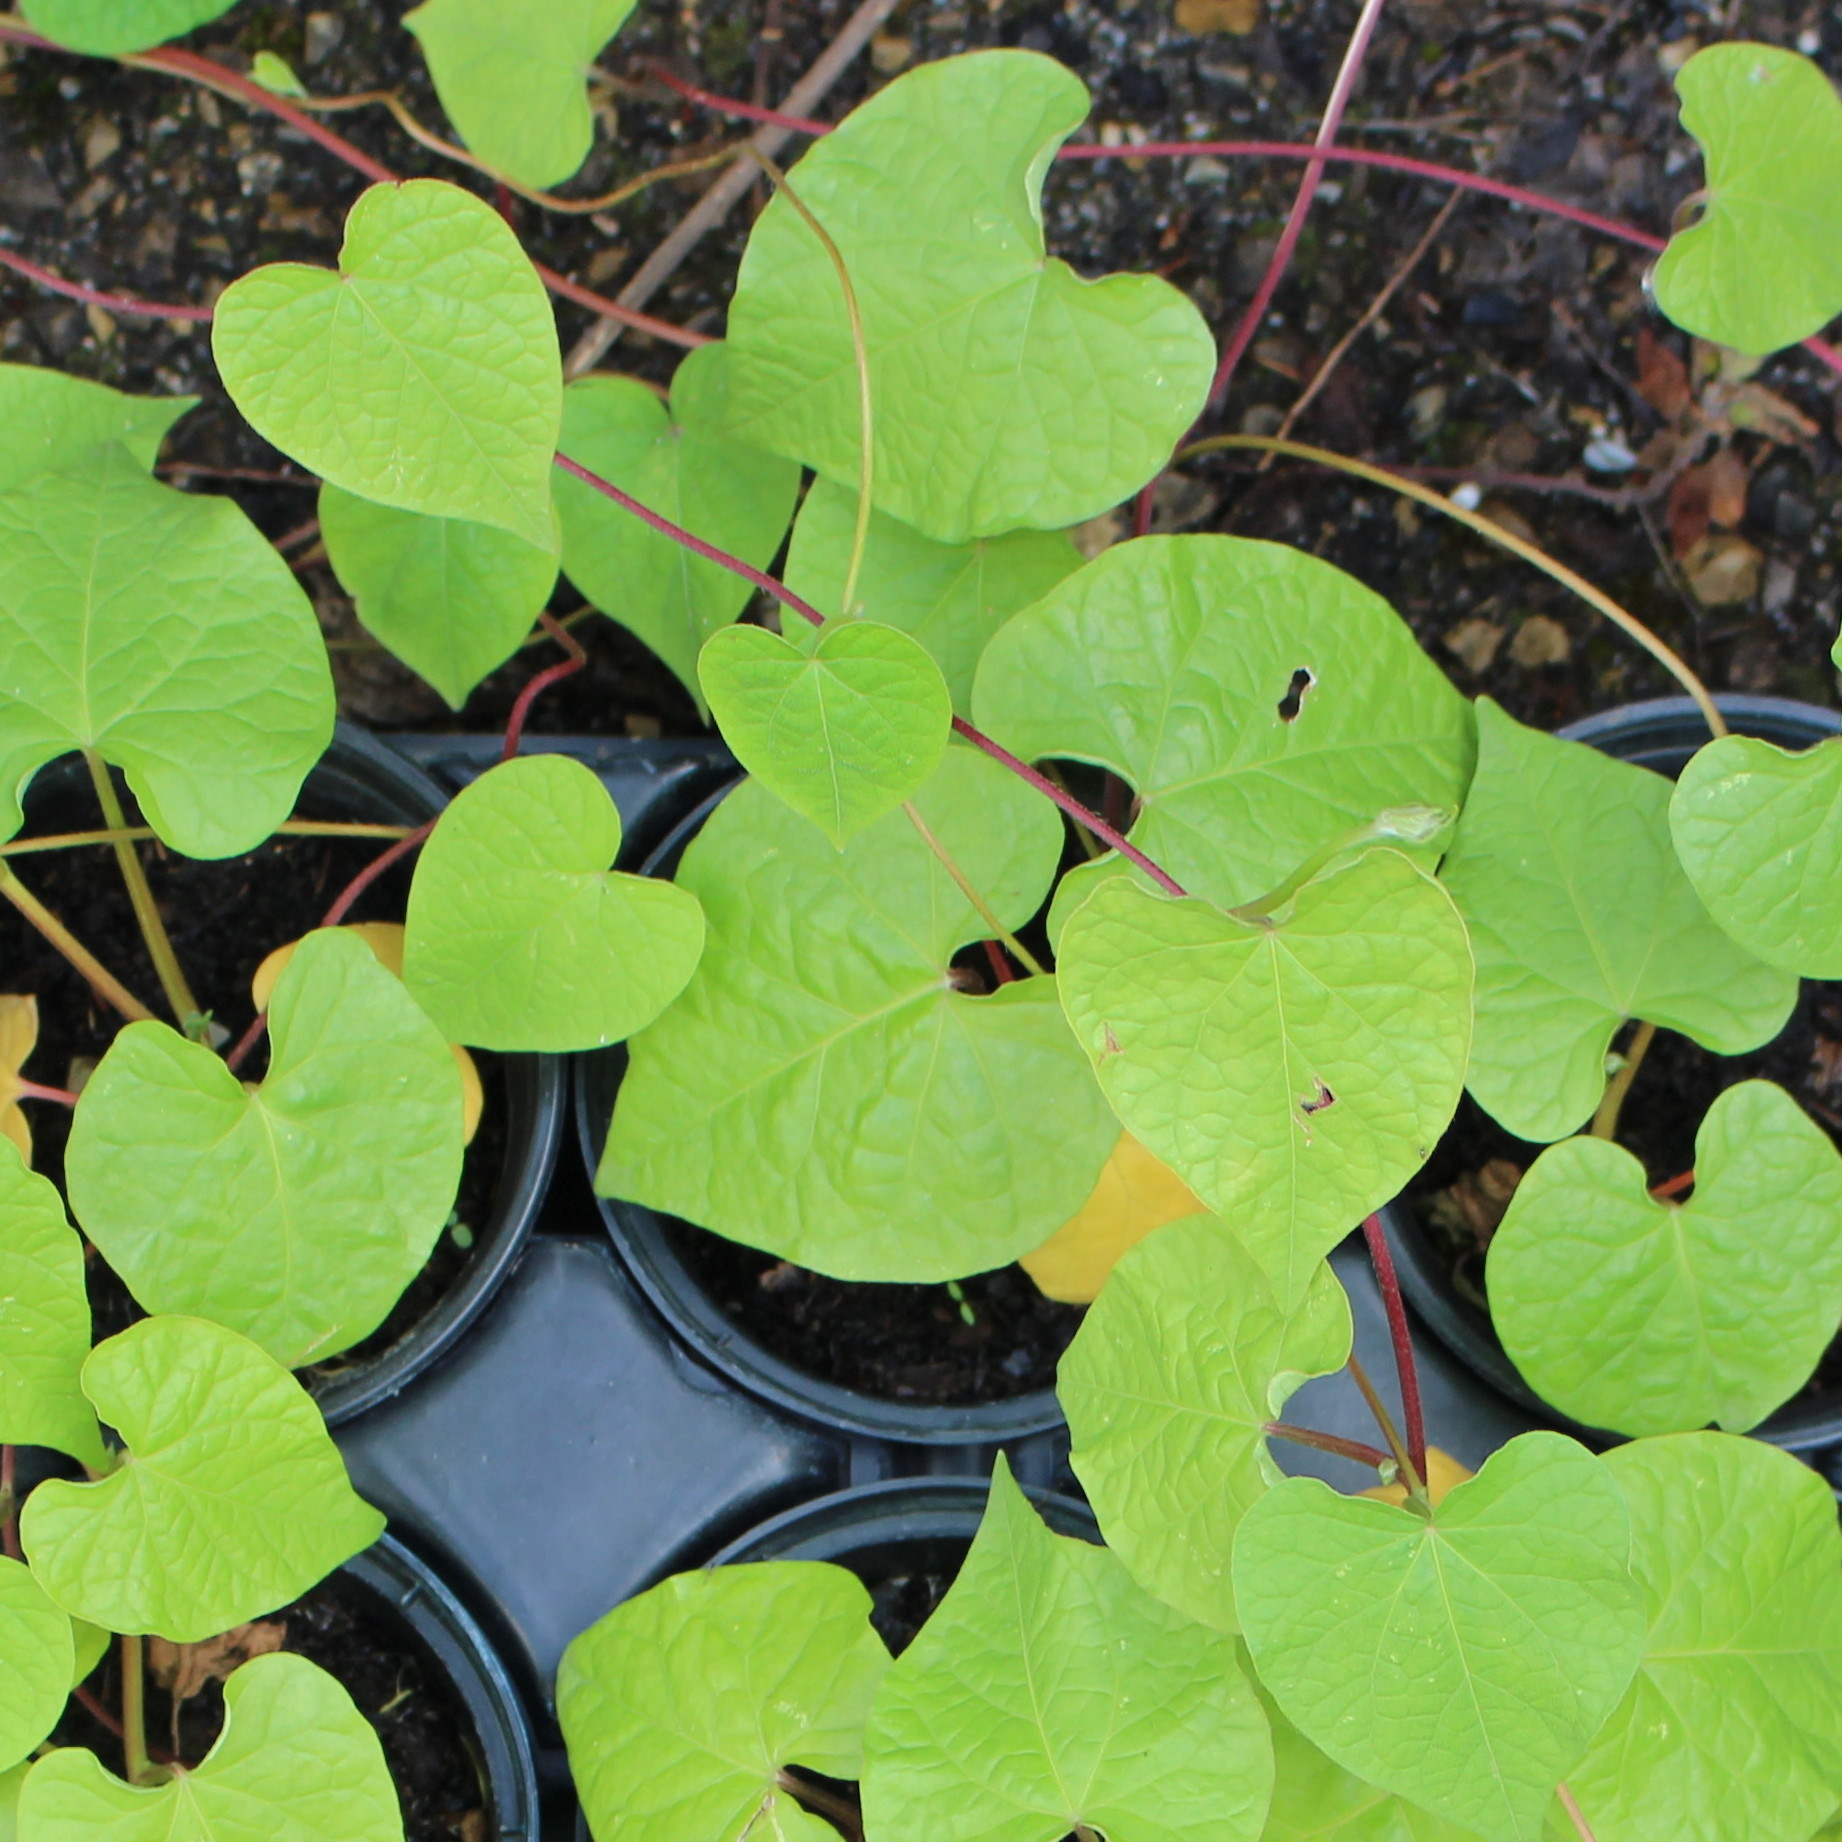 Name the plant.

Convolvulus arvensis
